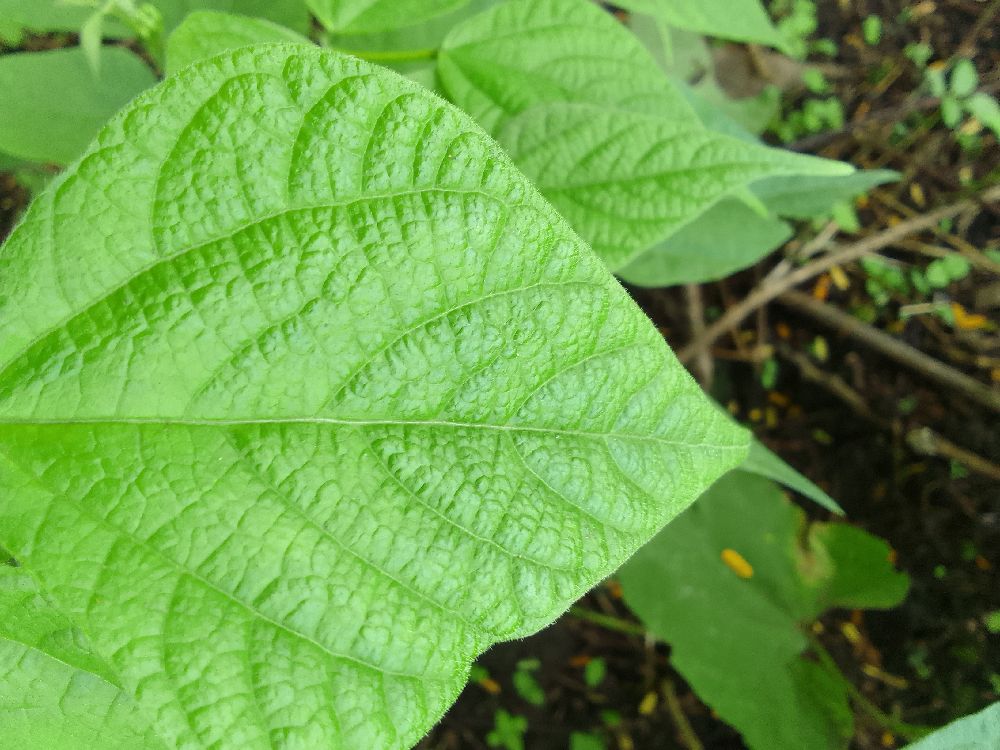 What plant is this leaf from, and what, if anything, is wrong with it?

common bean, healthy
